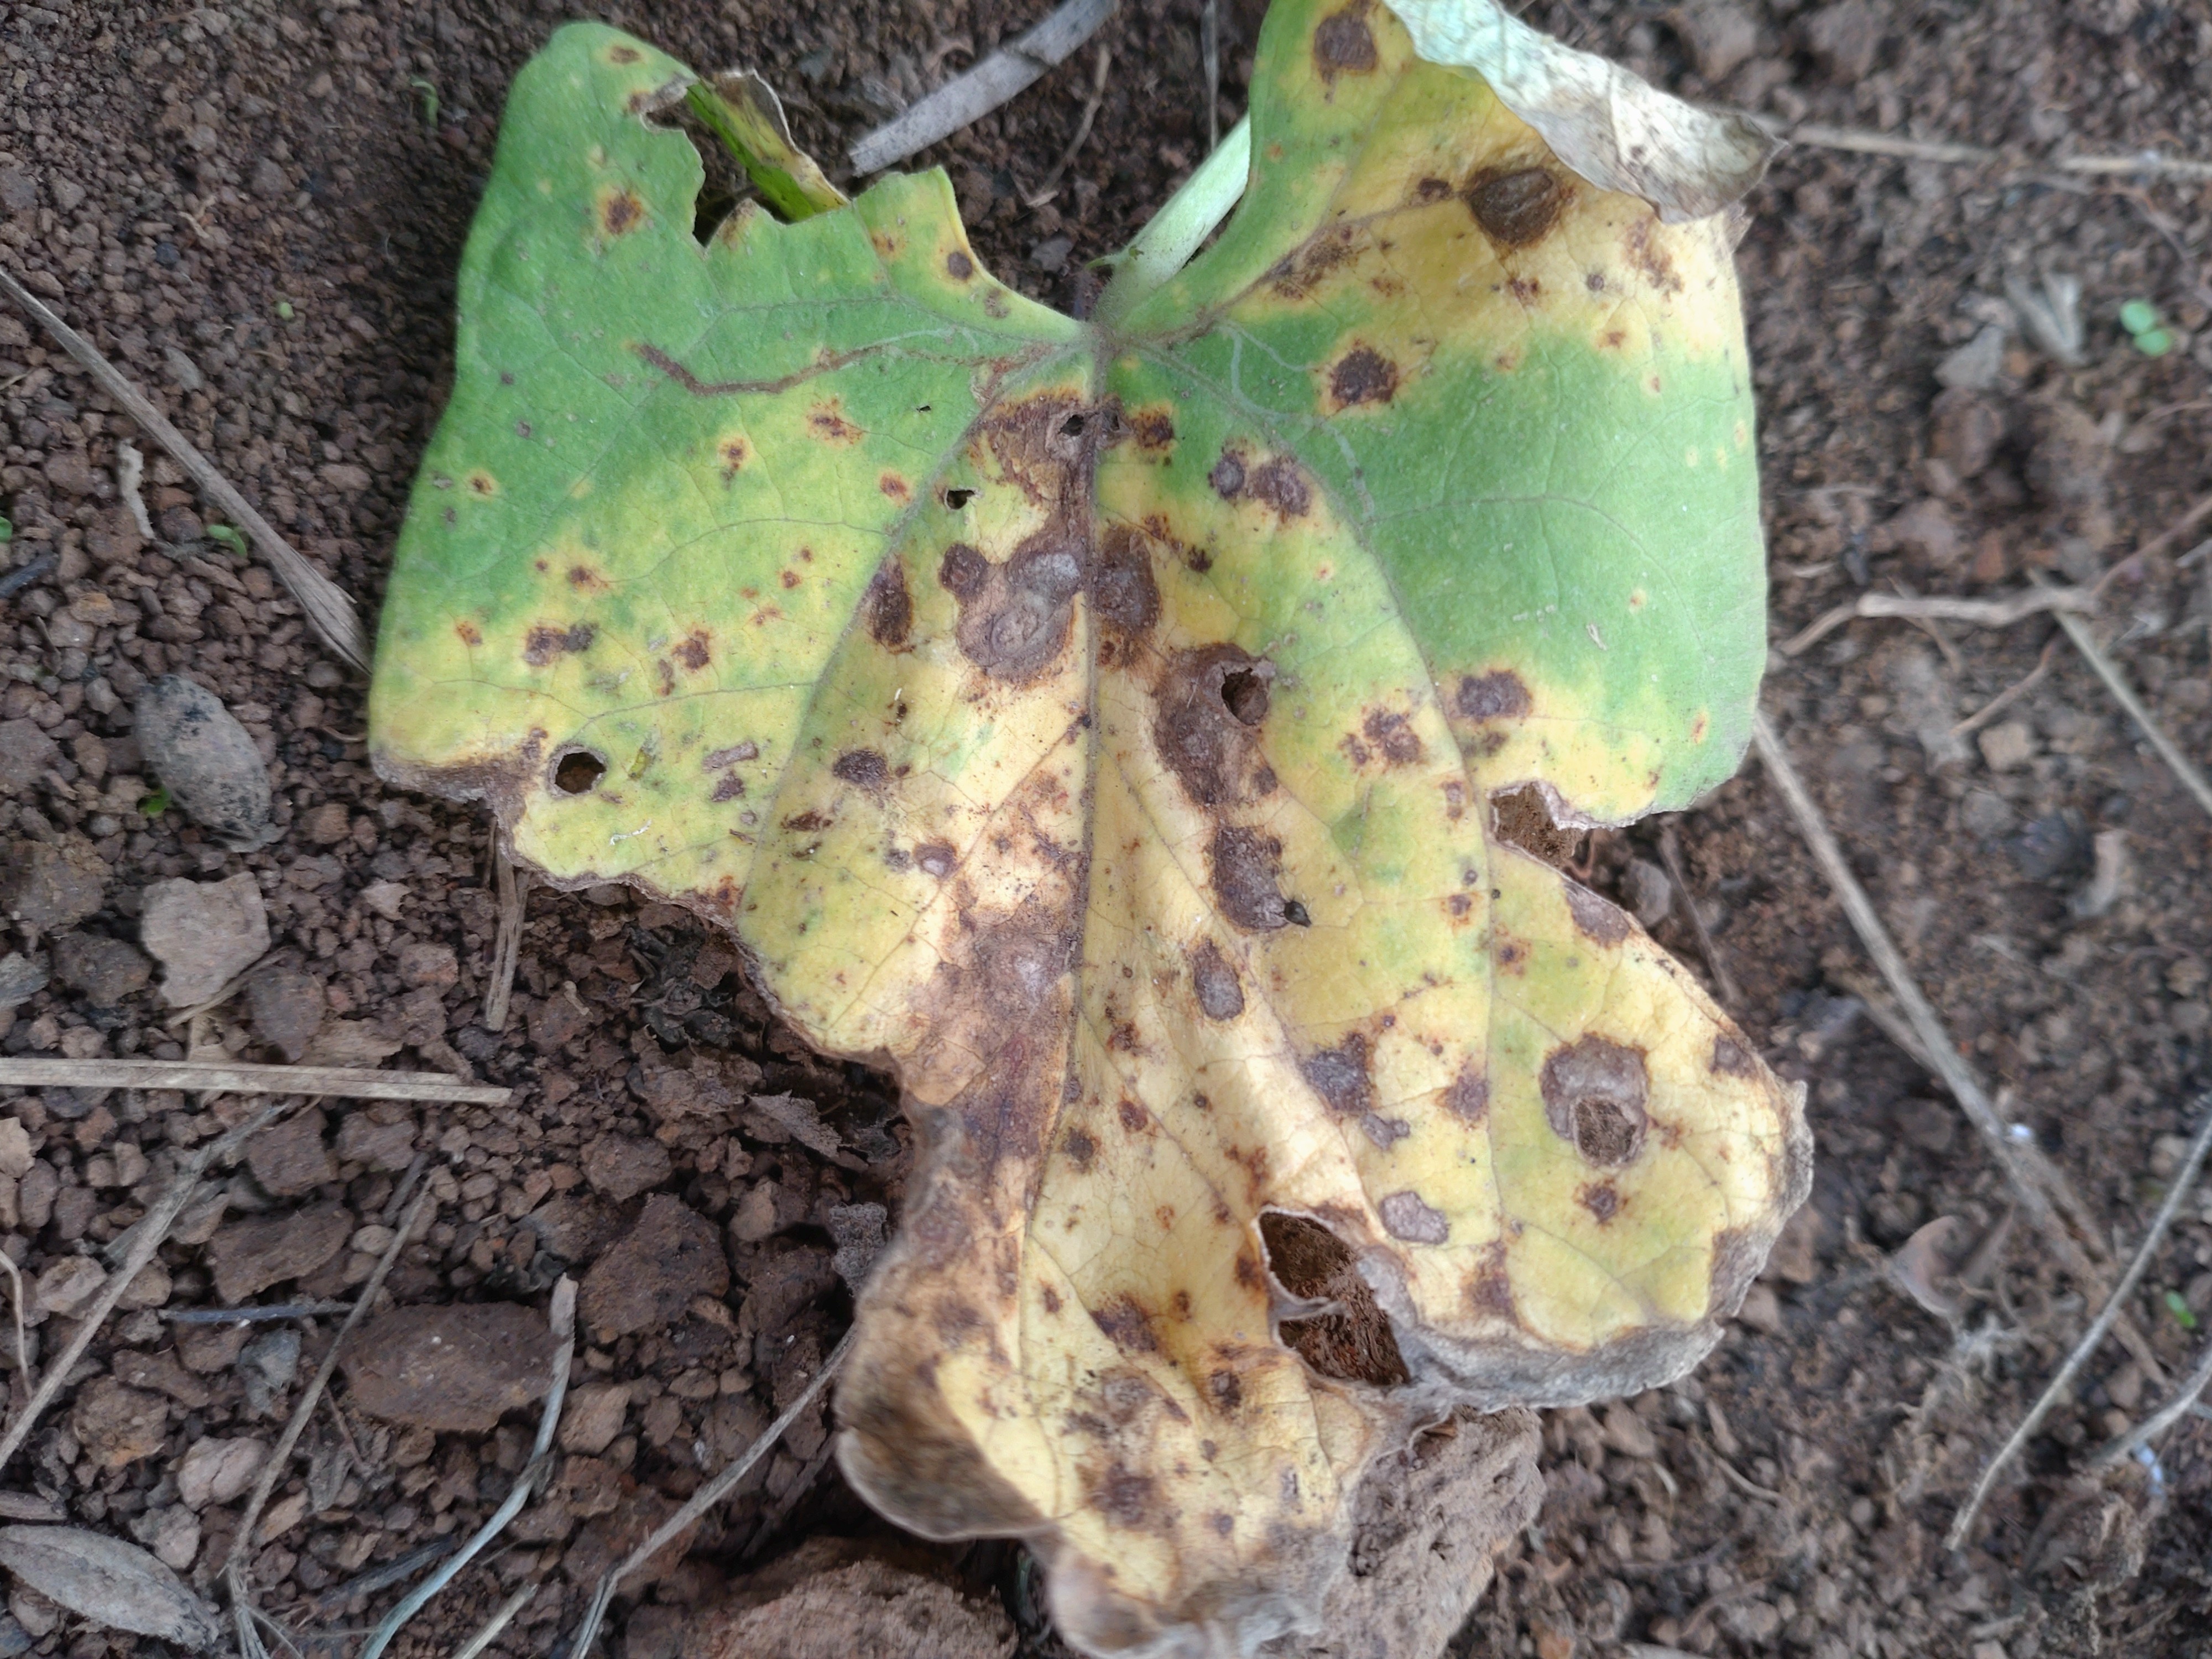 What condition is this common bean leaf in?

rust
